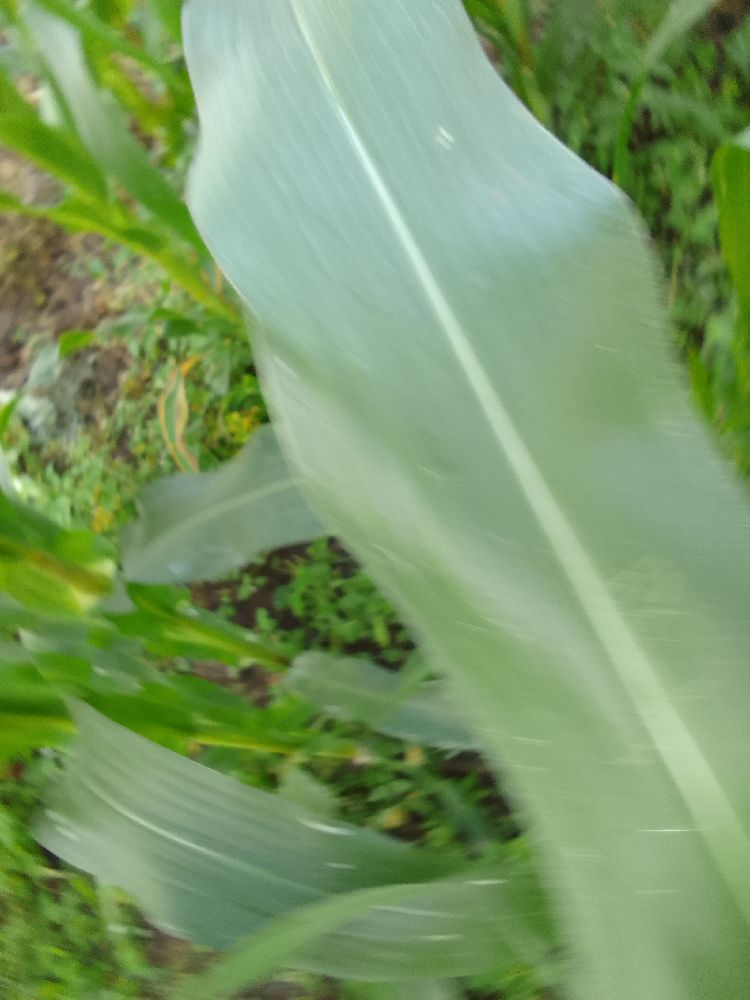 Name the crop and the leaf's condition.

maize, healthy
